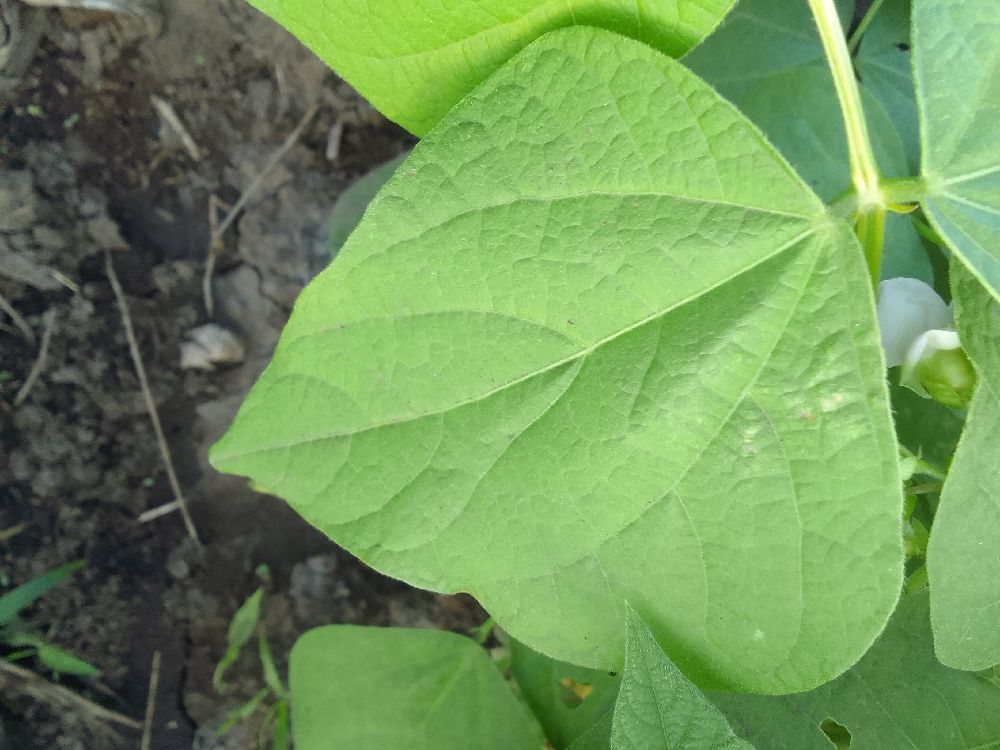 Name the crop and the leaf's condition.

common bean, healthy
